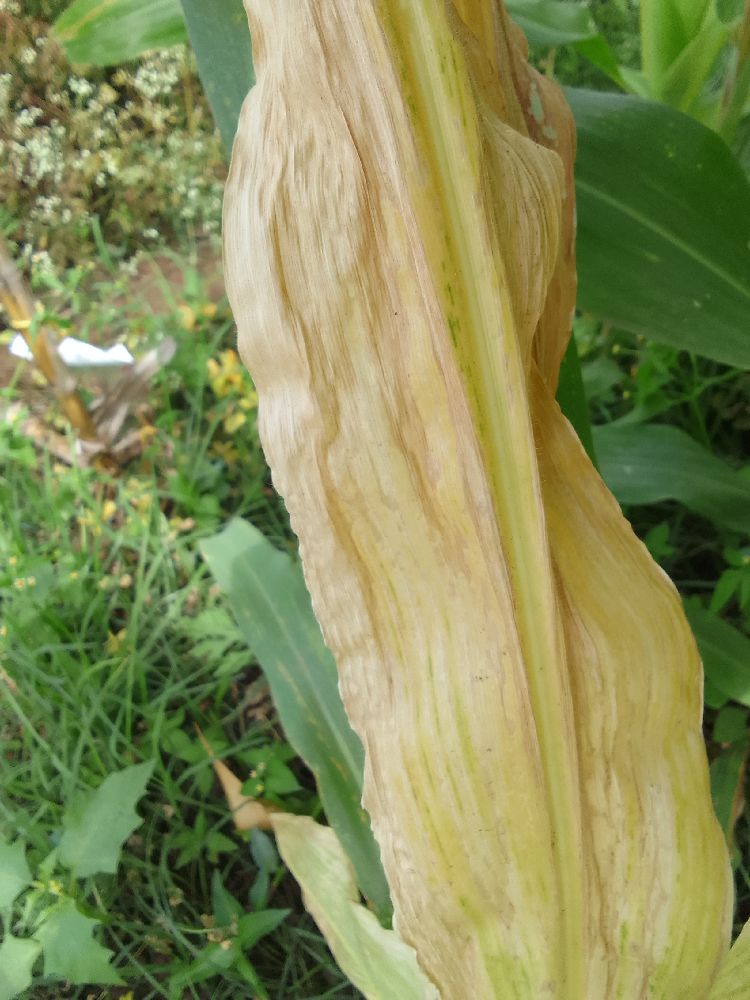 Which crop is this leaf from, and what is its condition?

maize, maize lethal necrosis
